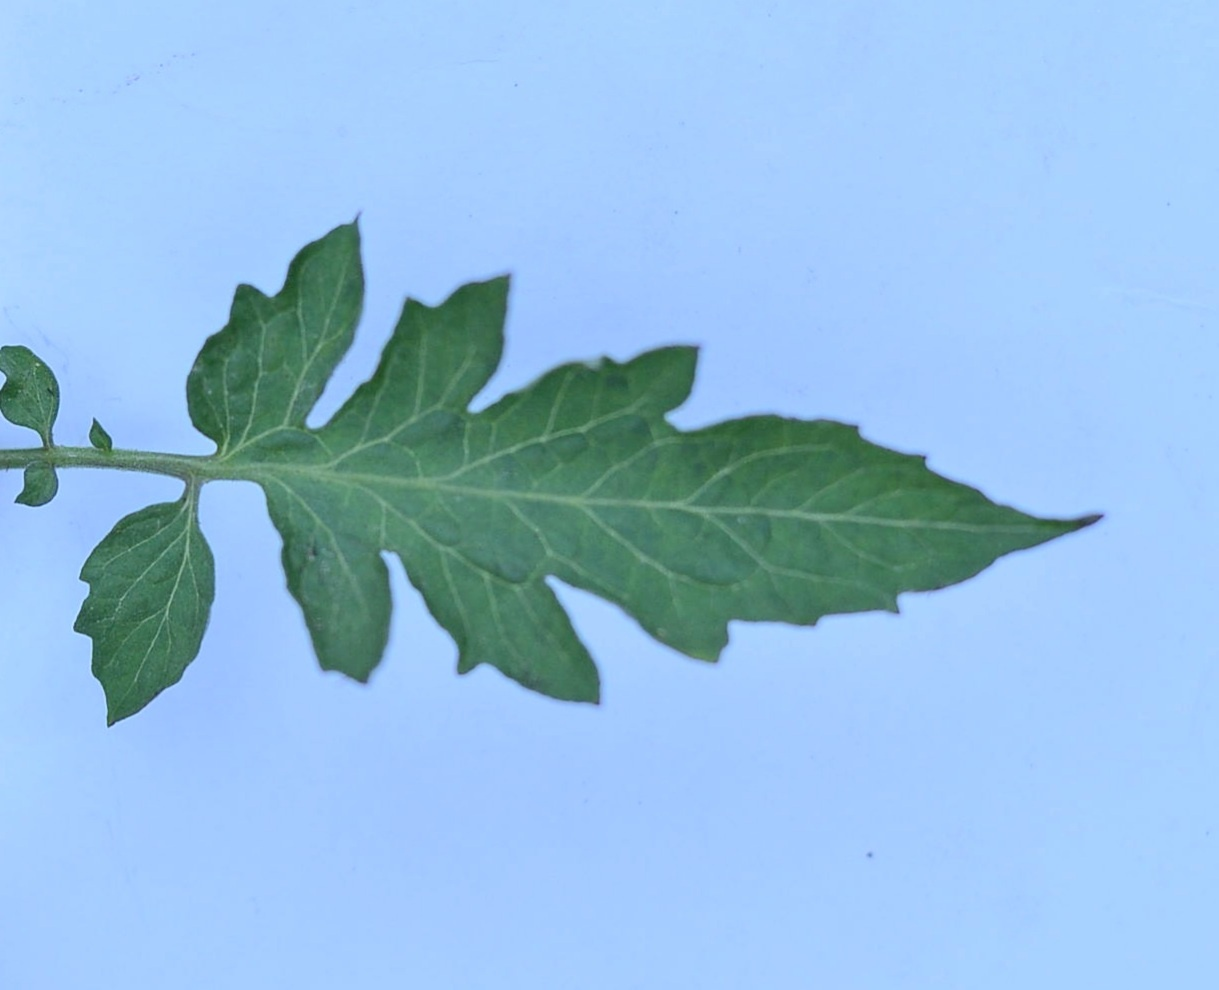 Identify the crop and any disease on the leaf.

tomato, healthy
